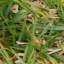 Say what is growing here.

grass
